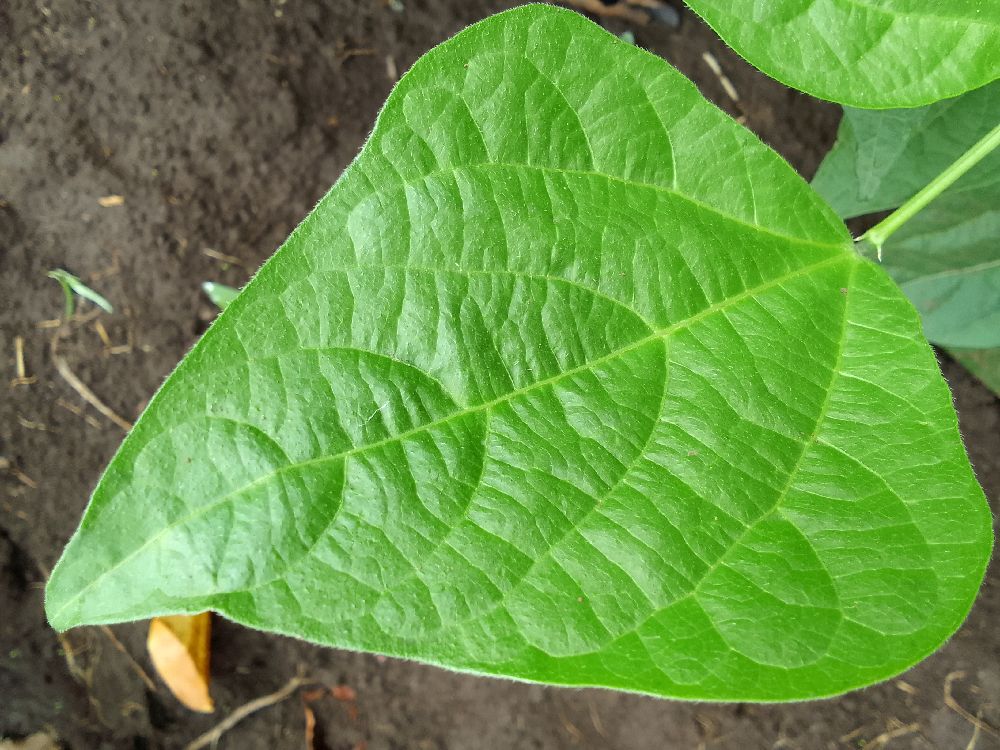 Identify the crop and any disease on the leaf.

common bean, healthy
